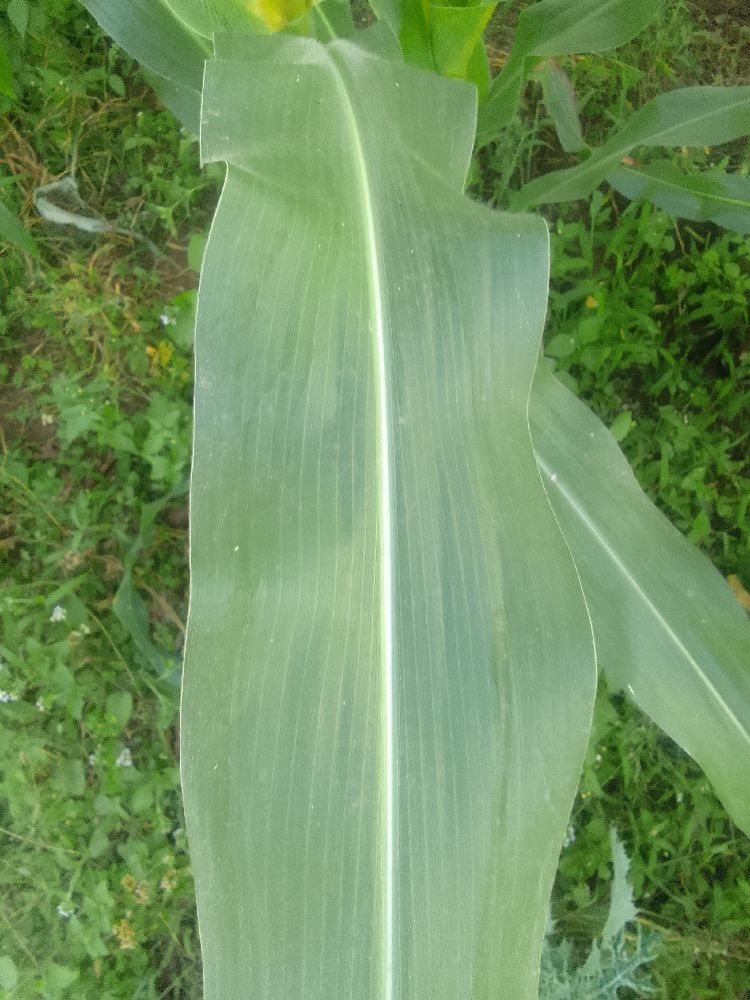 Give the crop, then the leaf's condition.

maize, healthy
